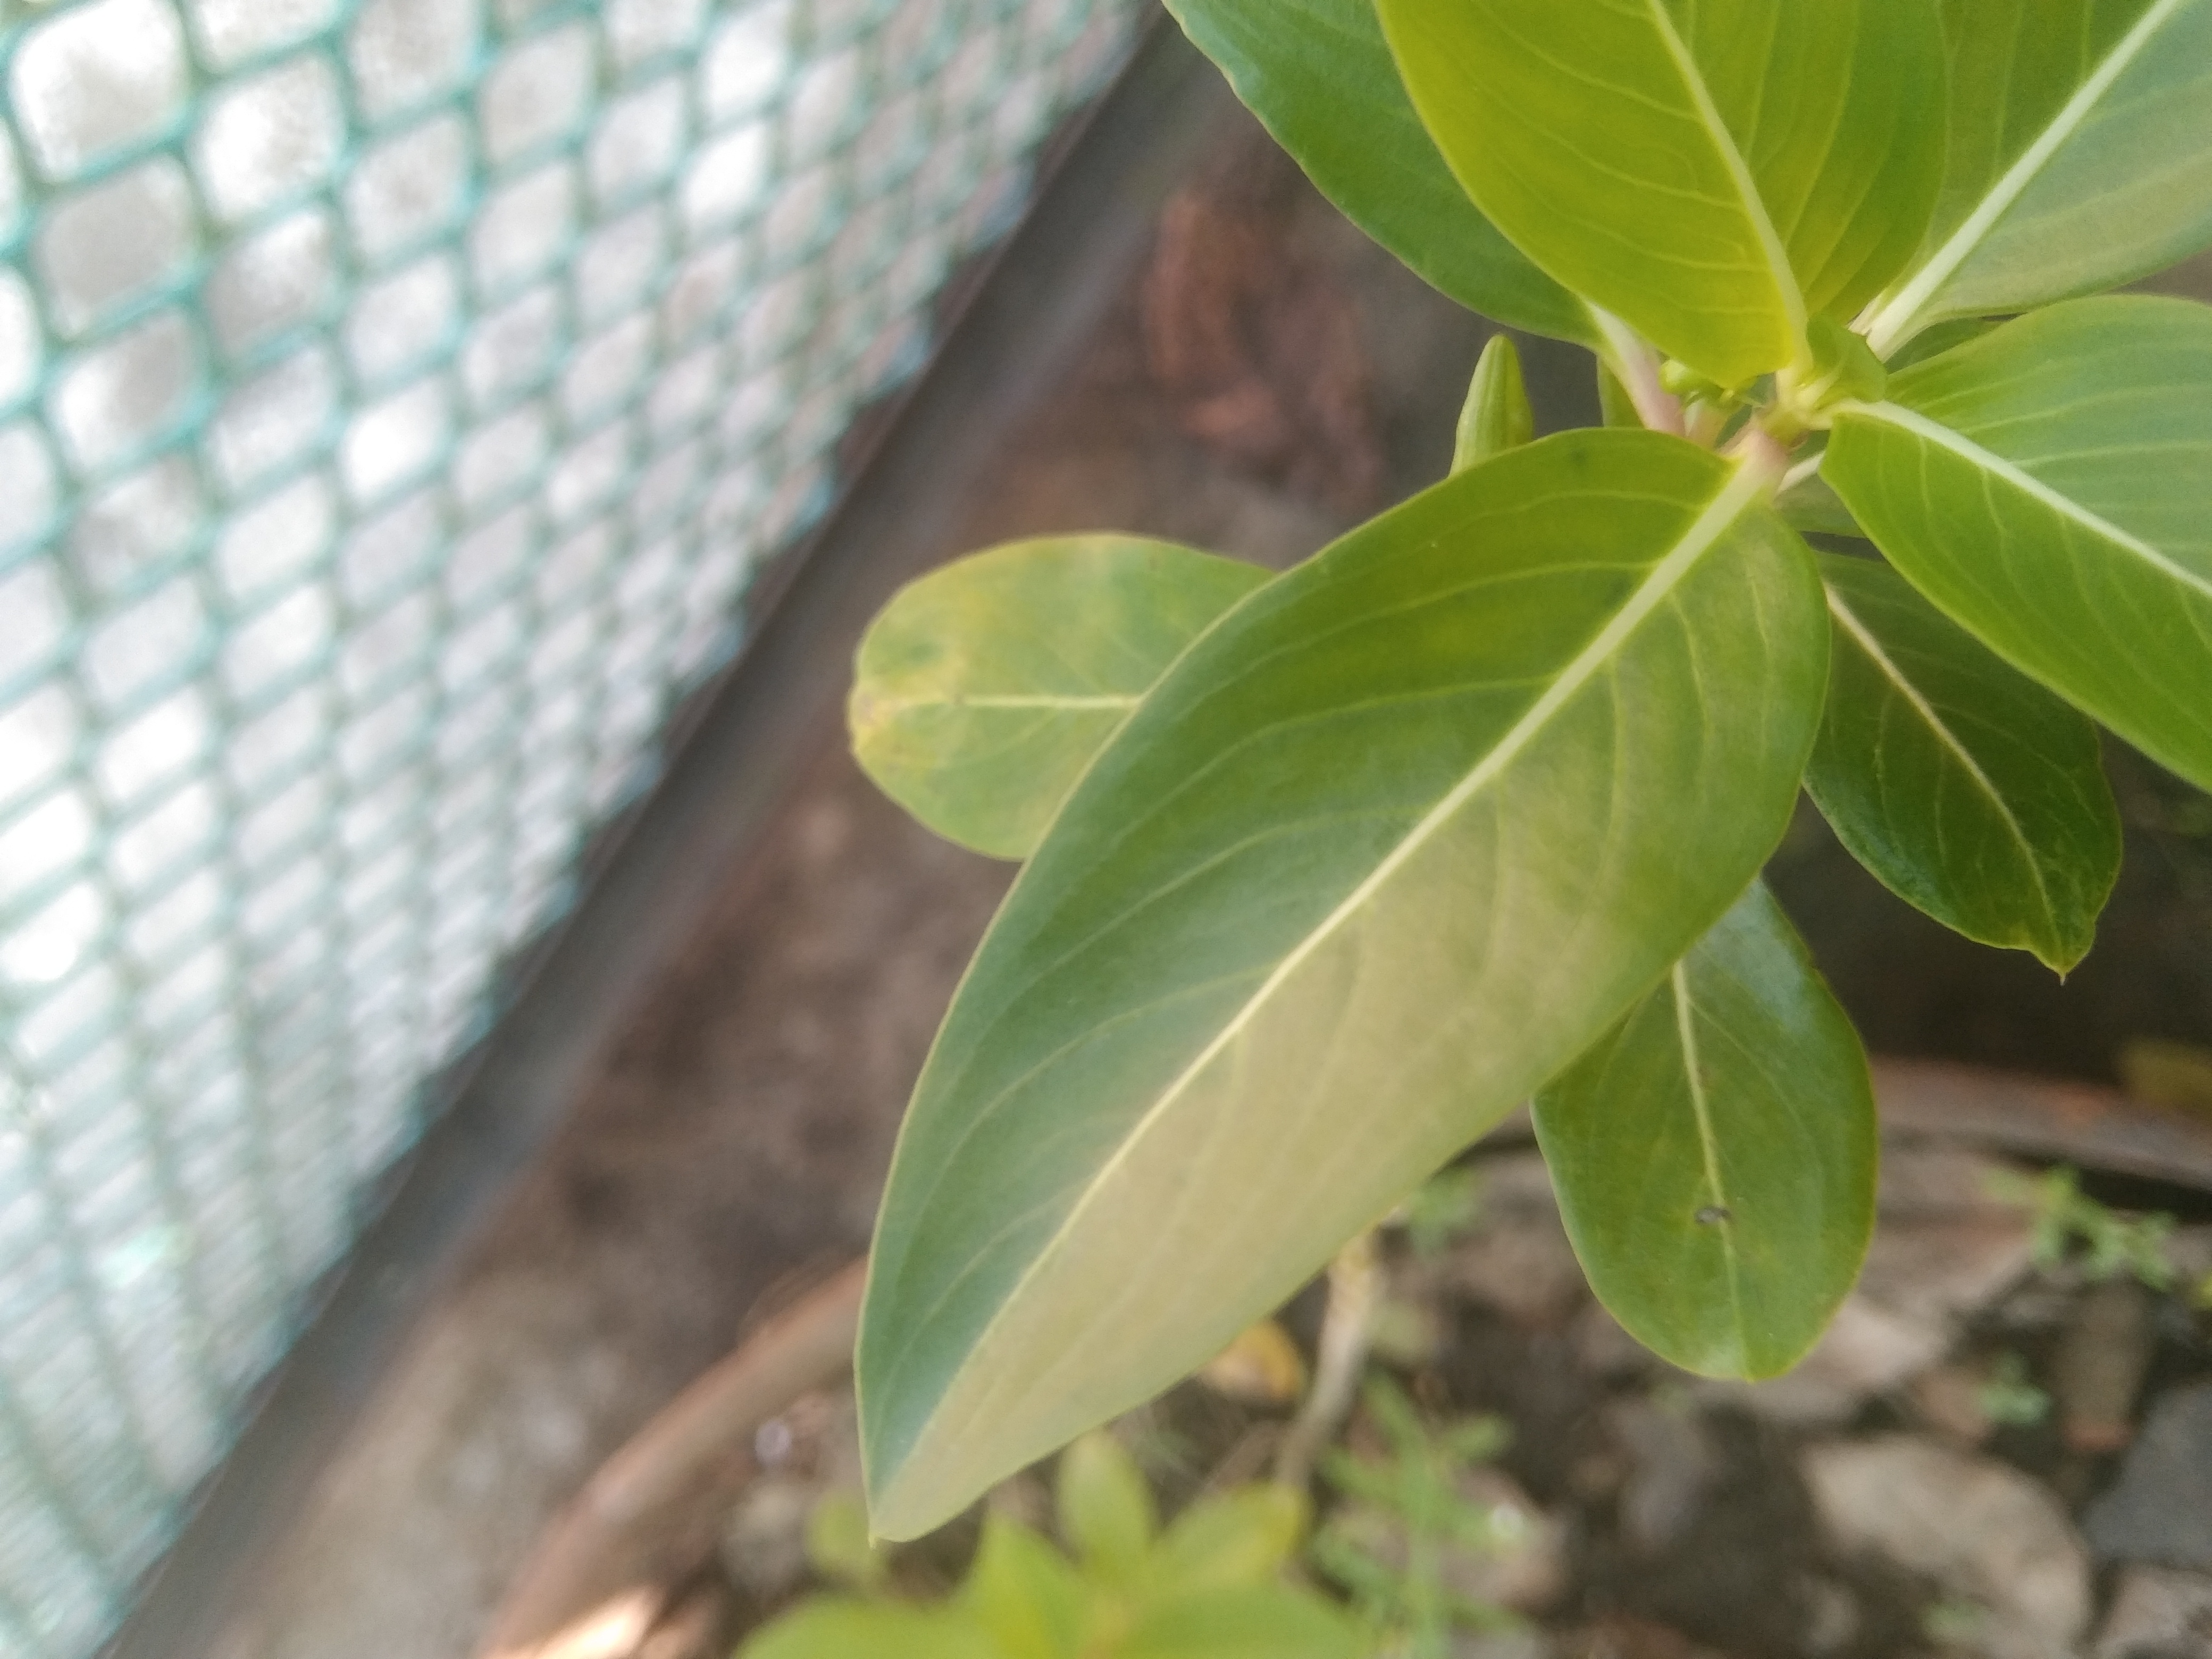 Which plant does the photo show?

rose periwinkle
